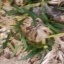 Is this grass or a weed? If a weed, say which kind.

grass
